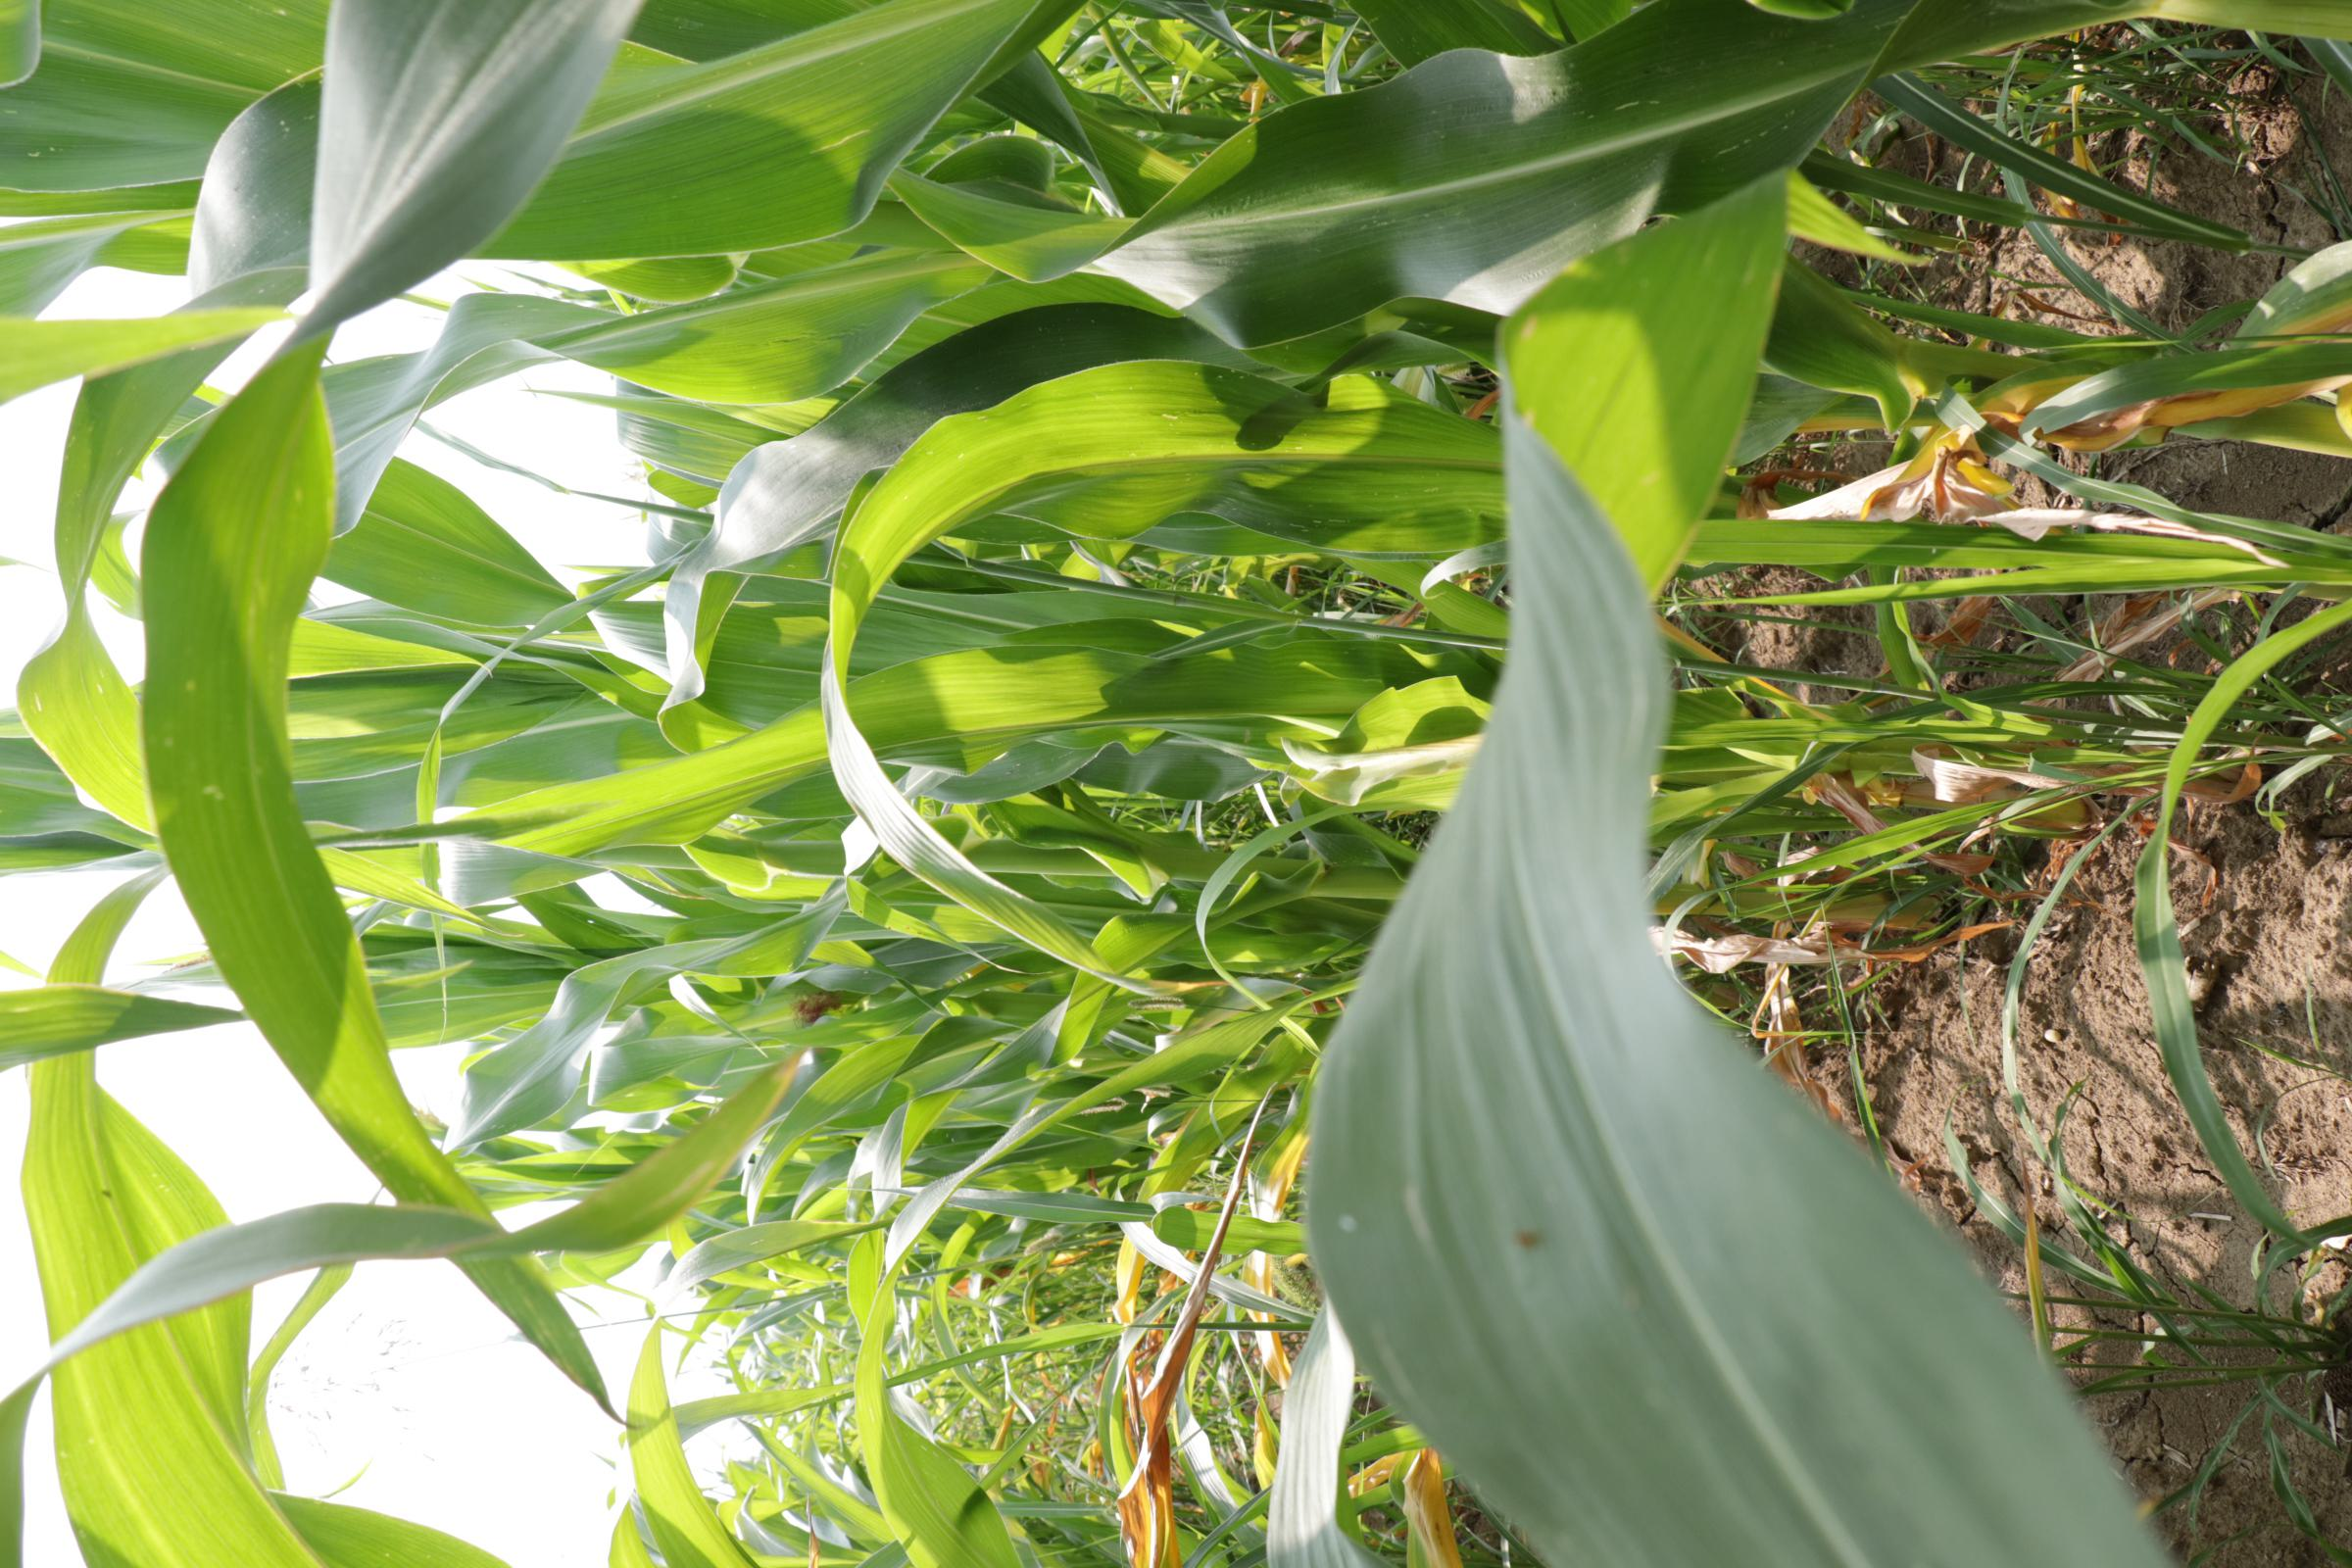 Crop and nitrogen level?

maize, reduced nitrogen fertilisation
